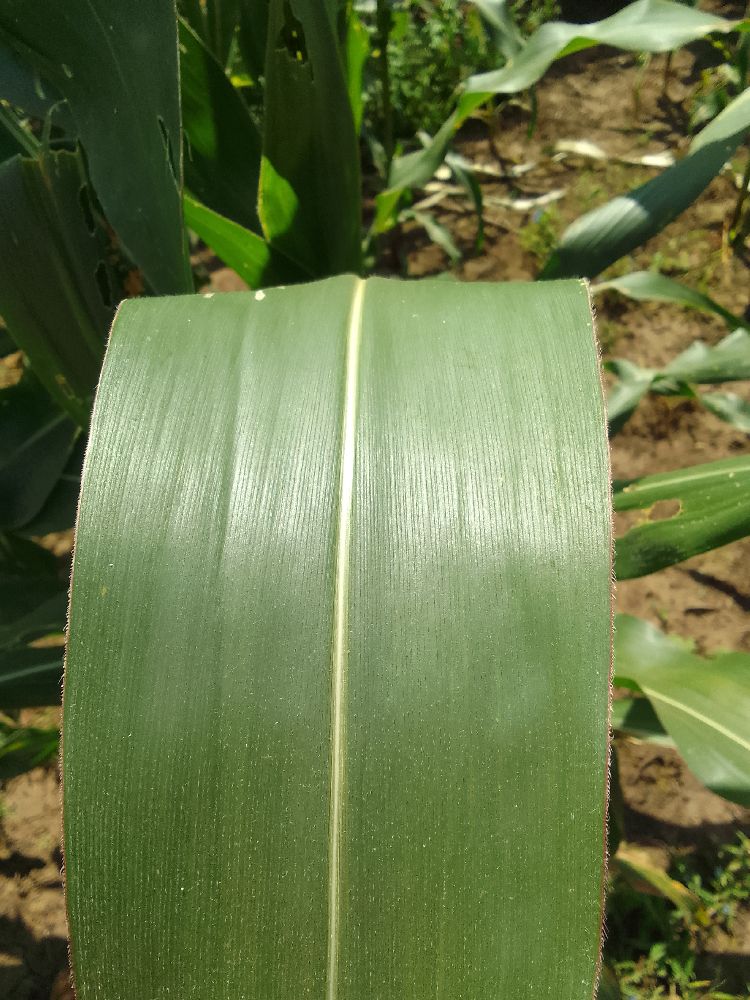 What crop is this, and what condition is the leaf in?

maize, healthy
